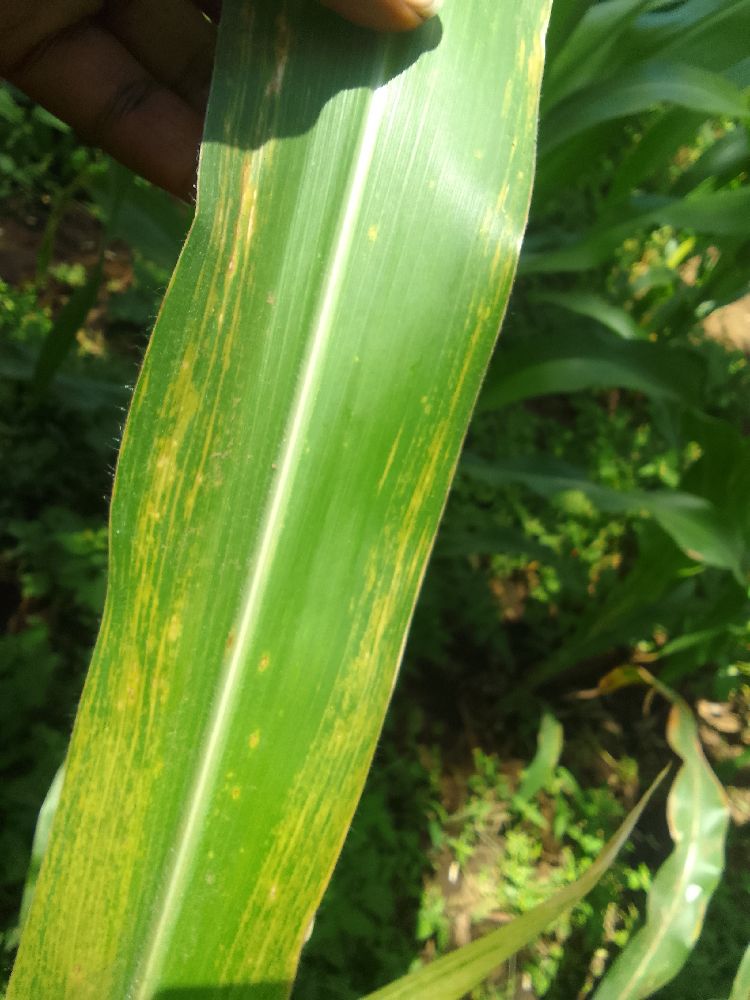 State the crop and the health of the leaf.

maize, maize lethal necrosis
